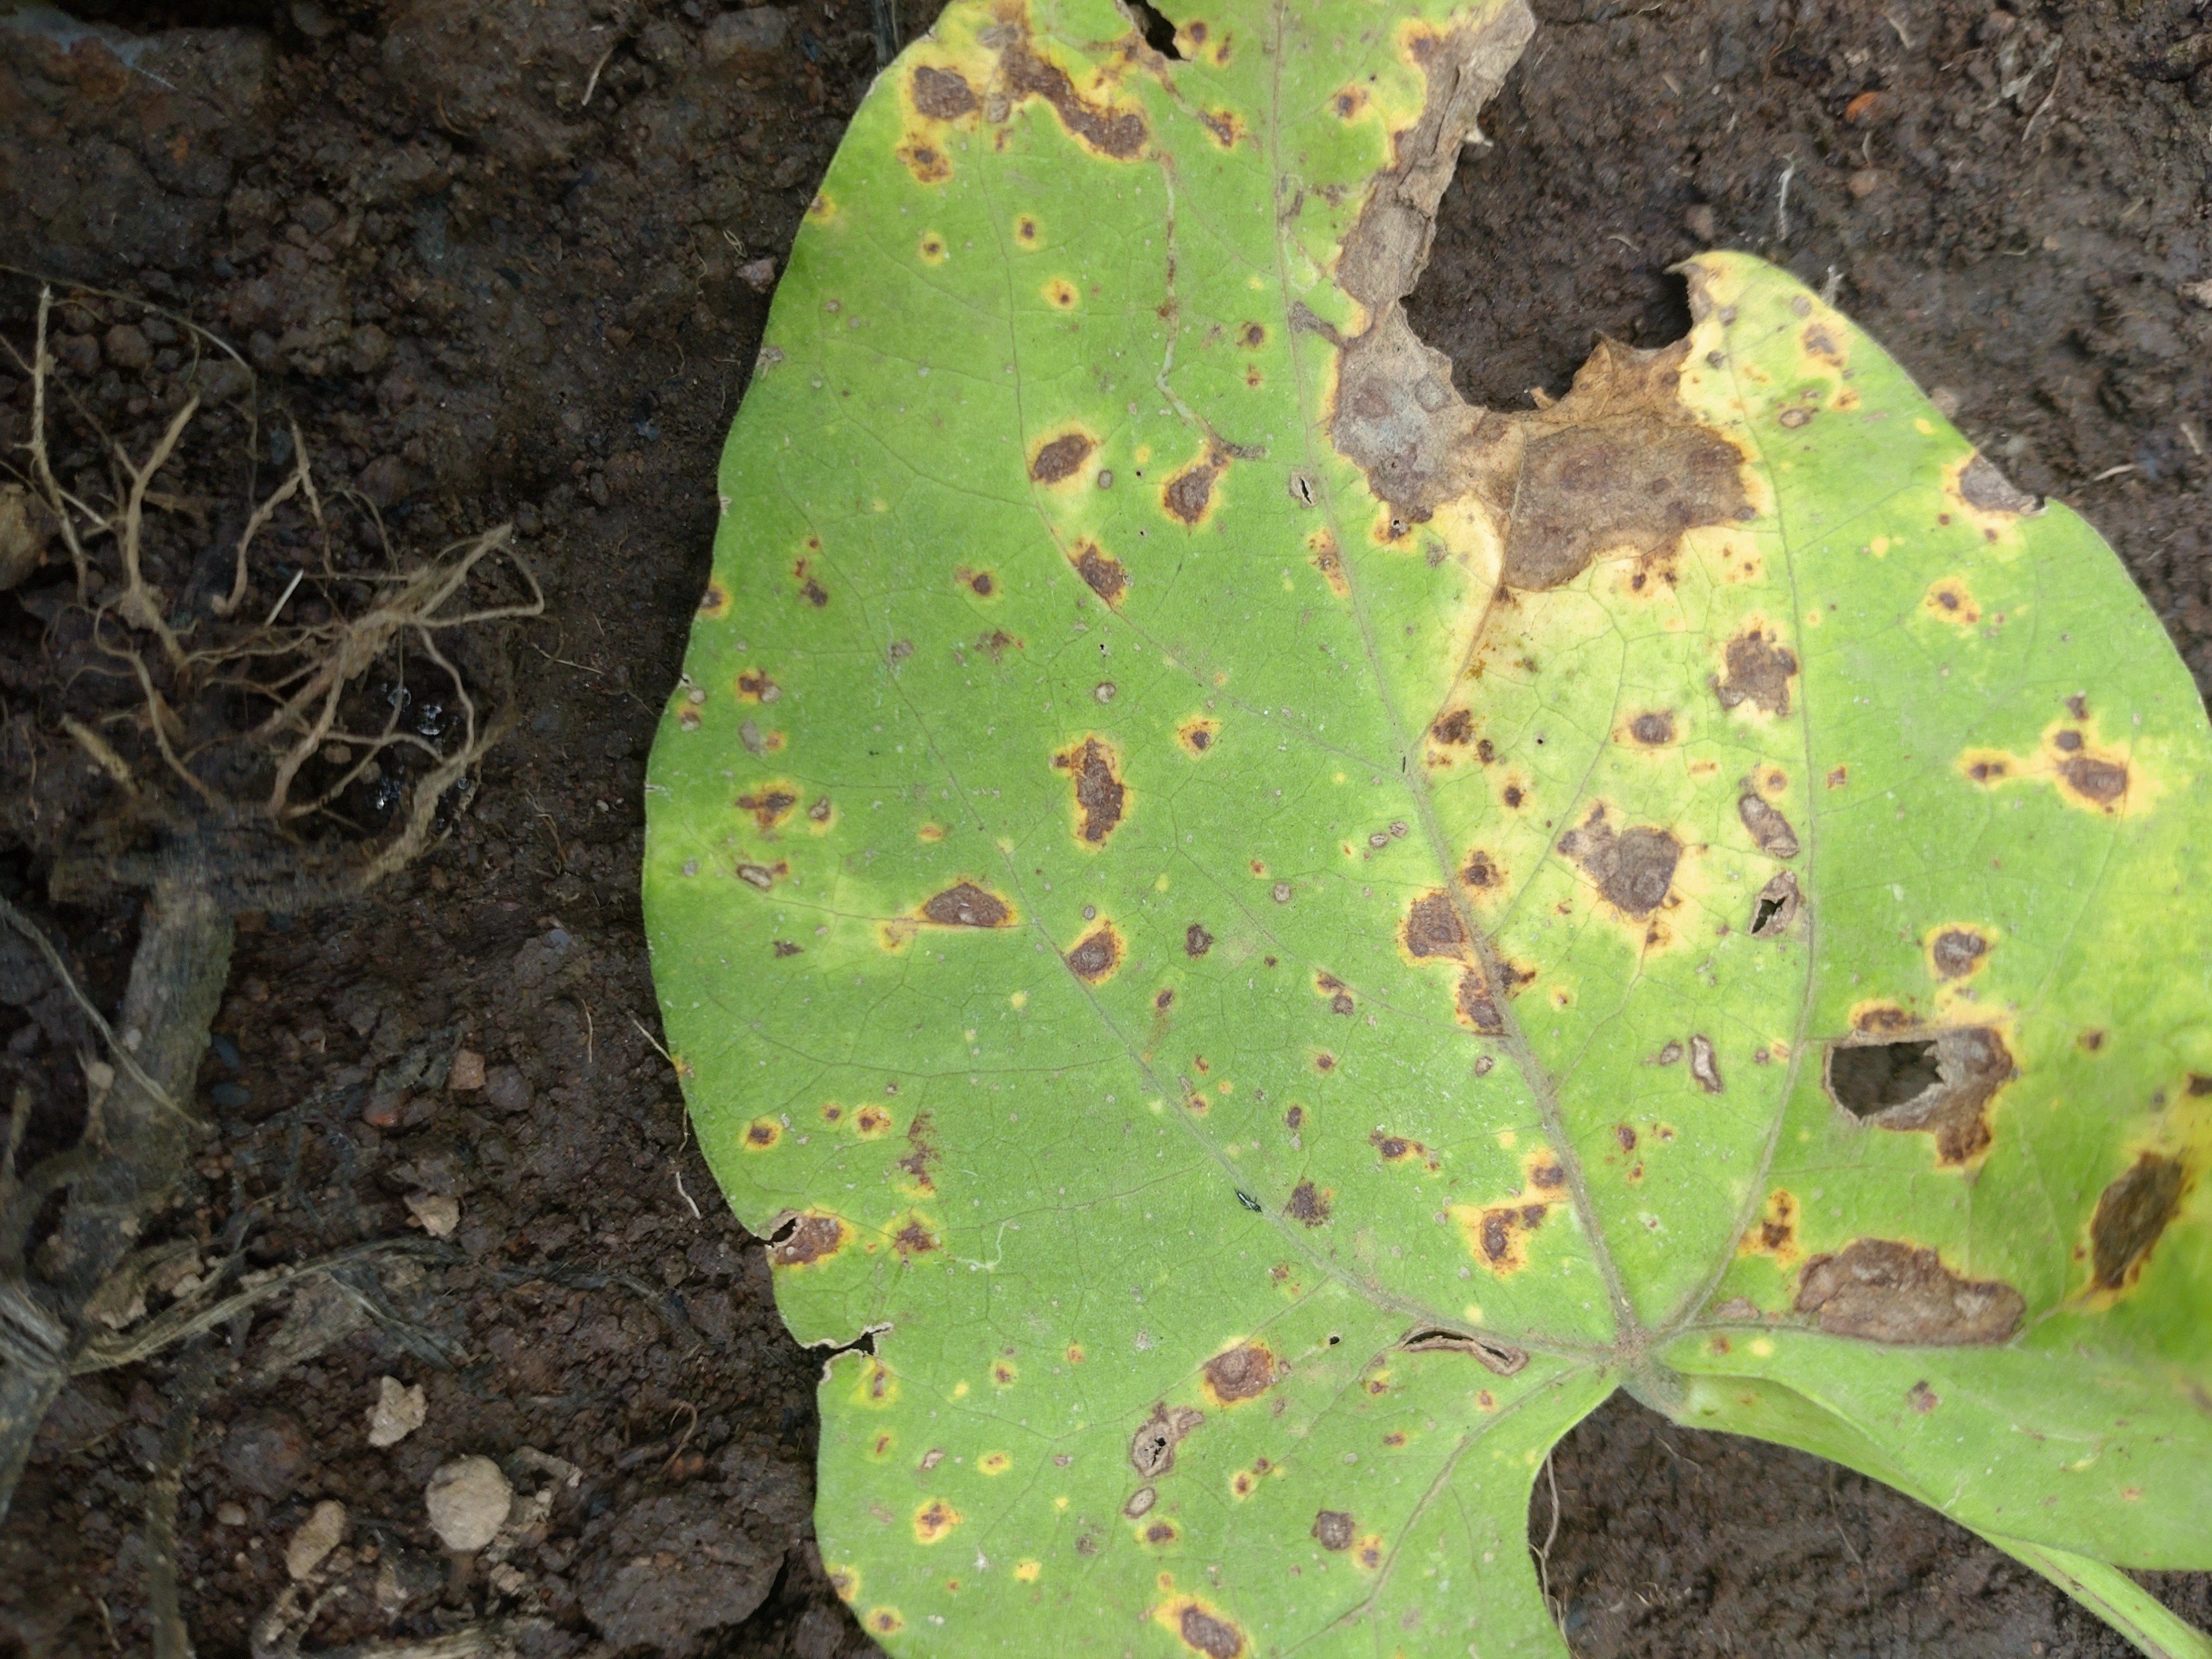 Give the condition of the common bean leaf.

rust
